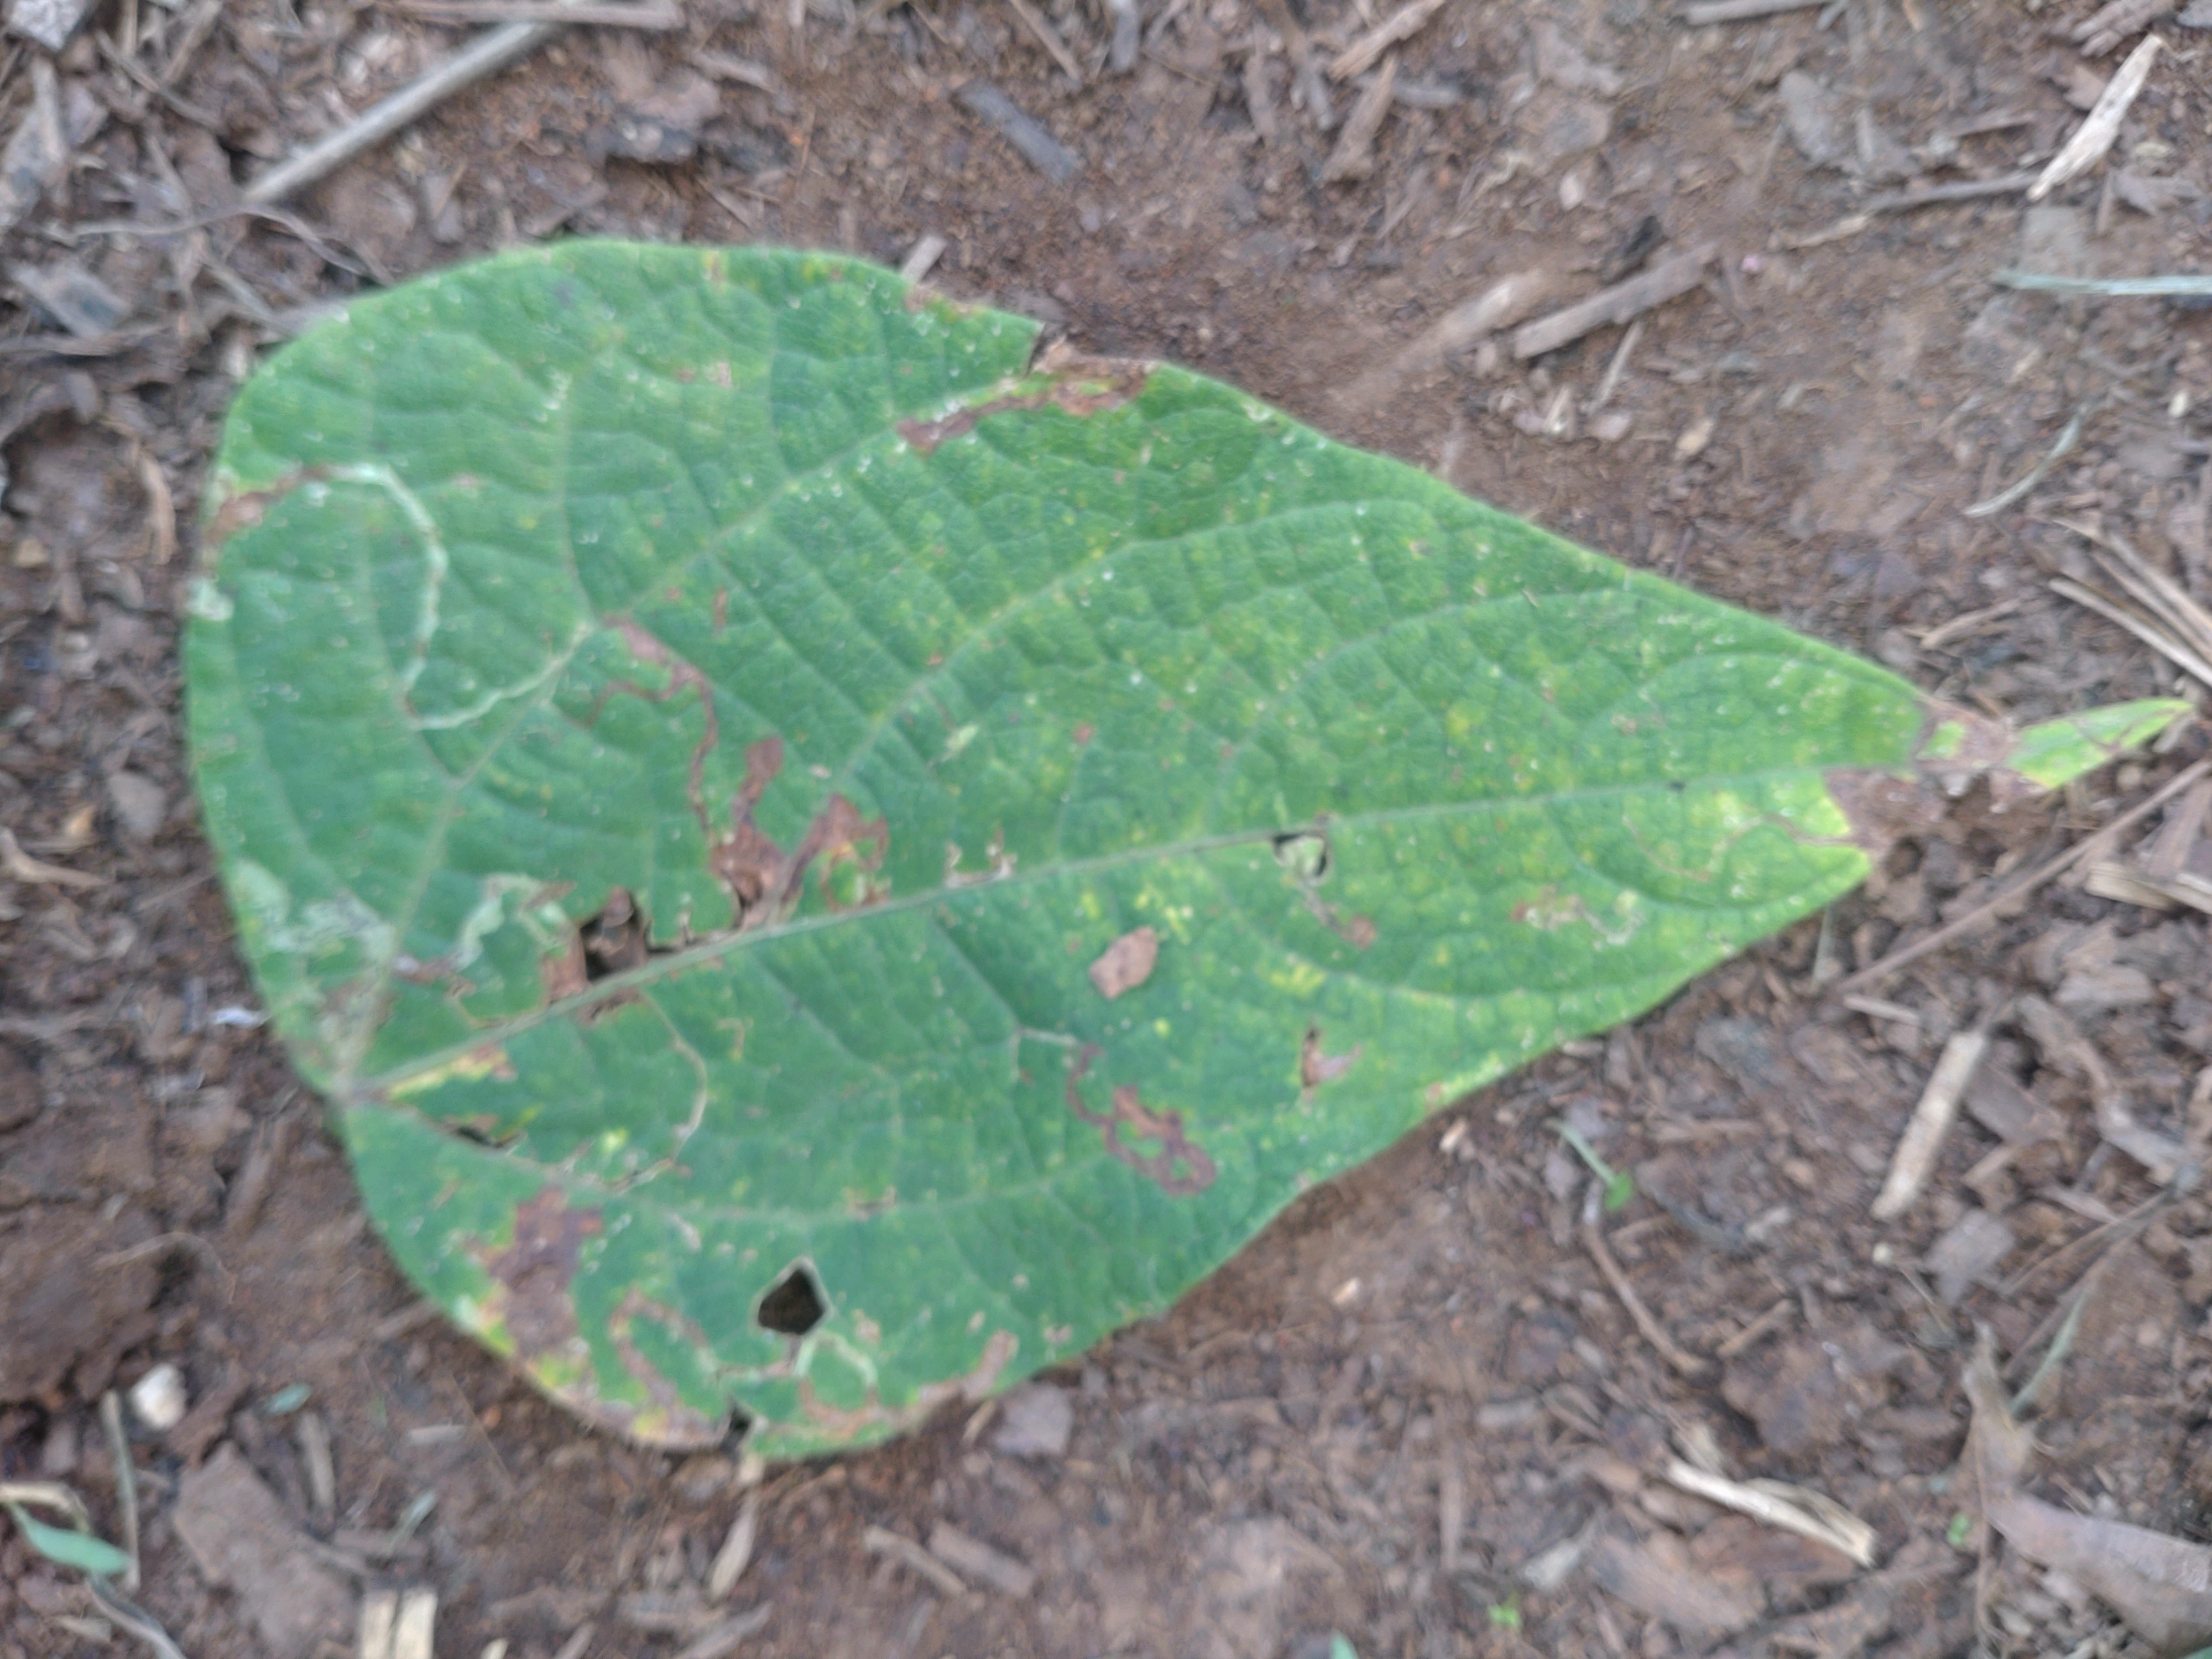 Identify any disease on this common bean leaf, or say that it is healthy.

anthracnose
